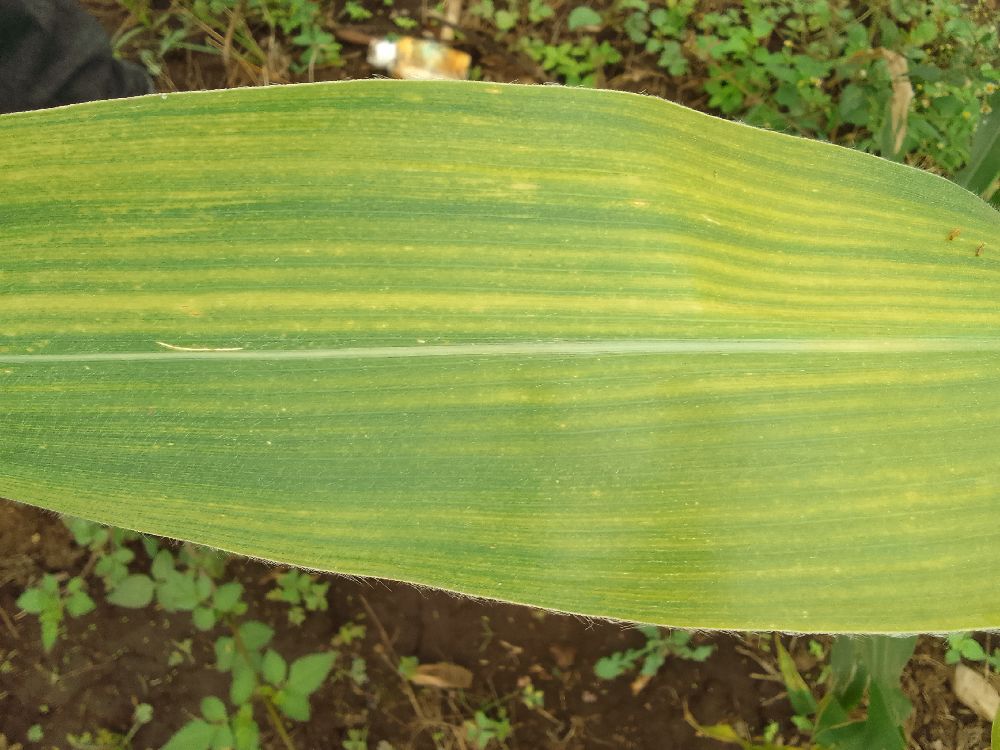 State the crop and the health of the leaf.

maize, maize lethal necrosis
